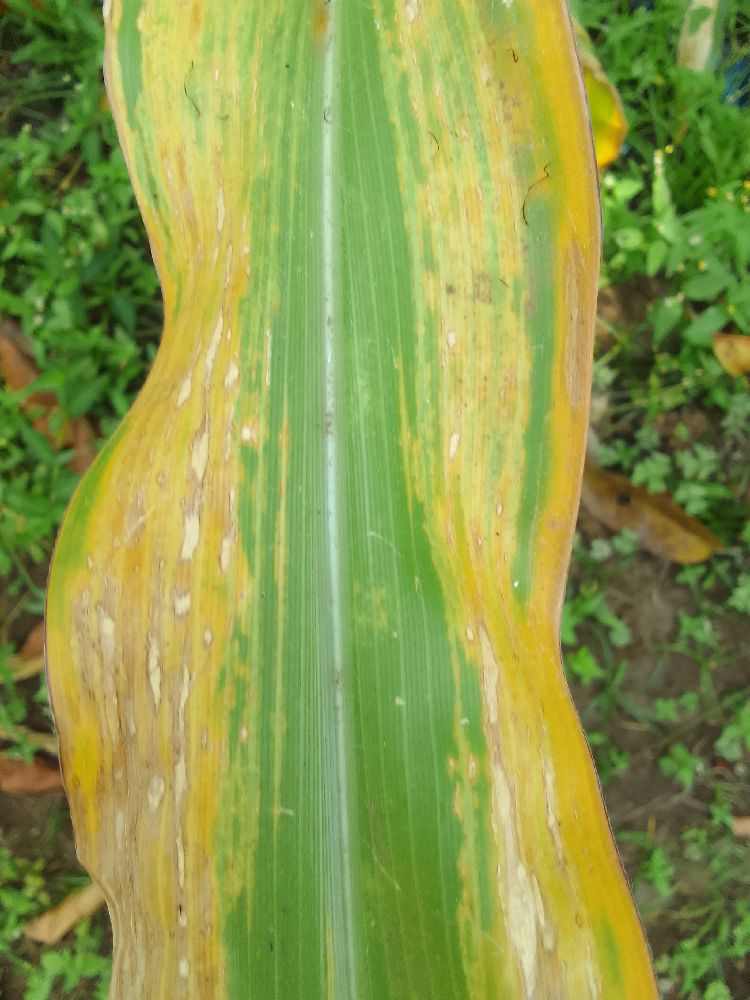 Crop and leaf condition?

maize, maize lethal necrosis
